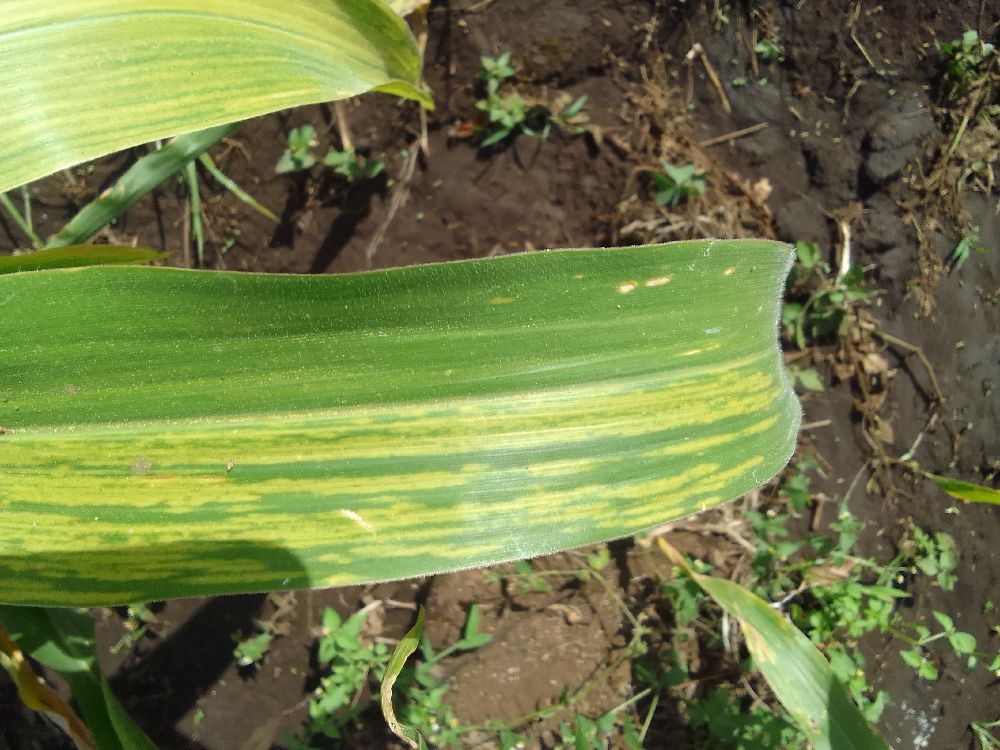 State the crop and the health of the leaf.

maize, maize lethal necrosis
